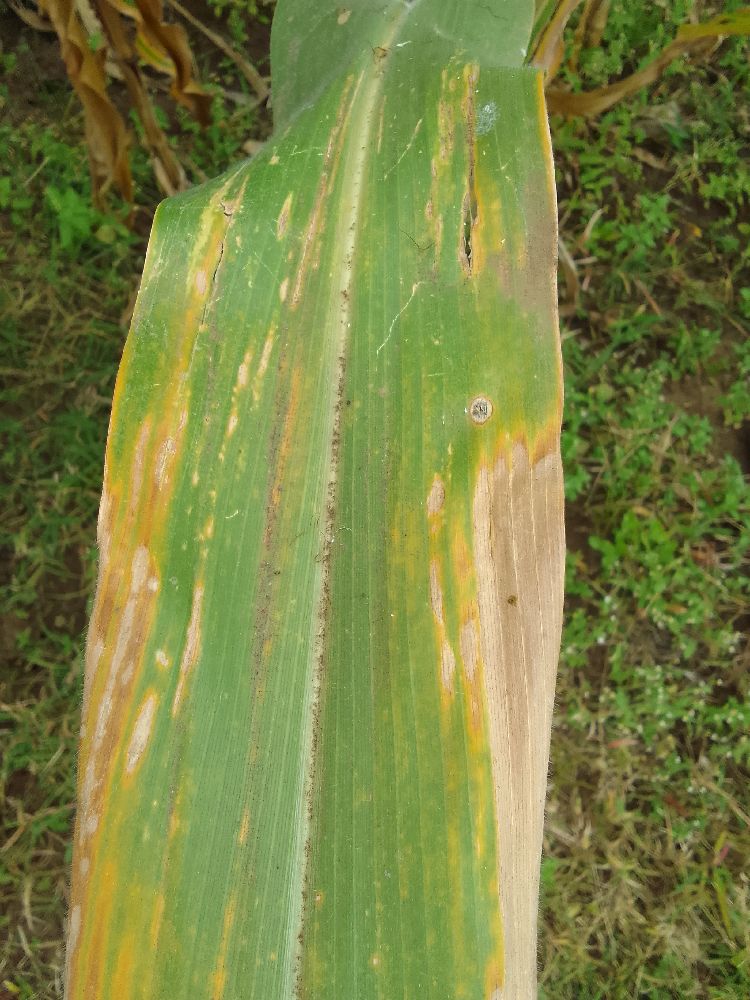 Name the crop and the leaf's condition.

maize, maize lethal necrosis
